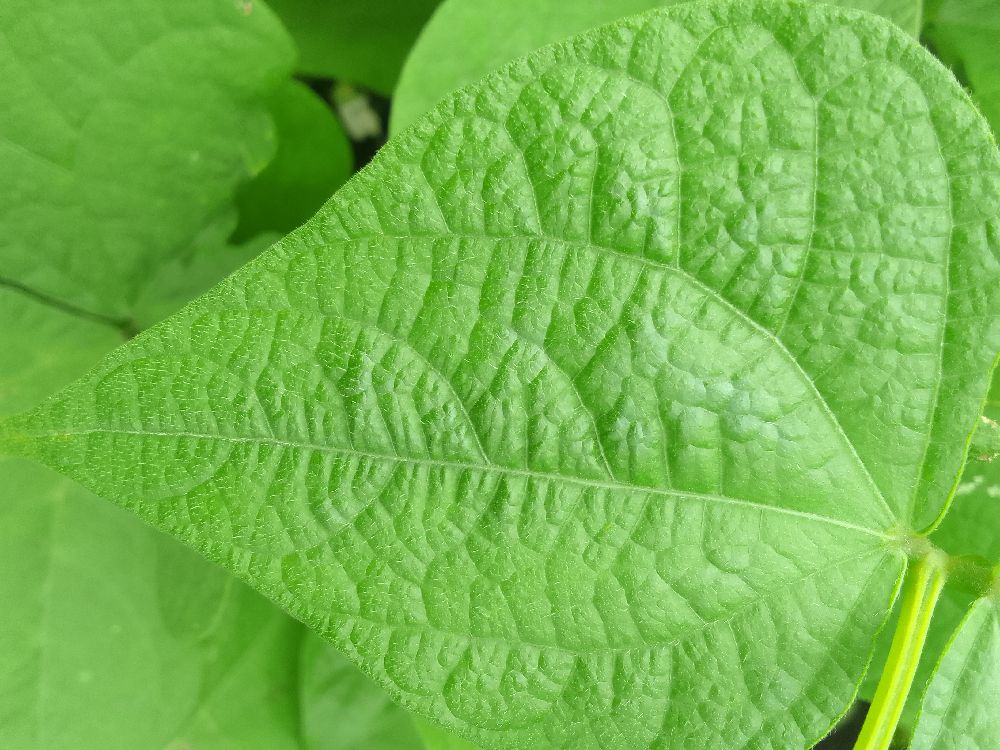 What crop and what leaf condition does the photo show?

common bean, healthy
